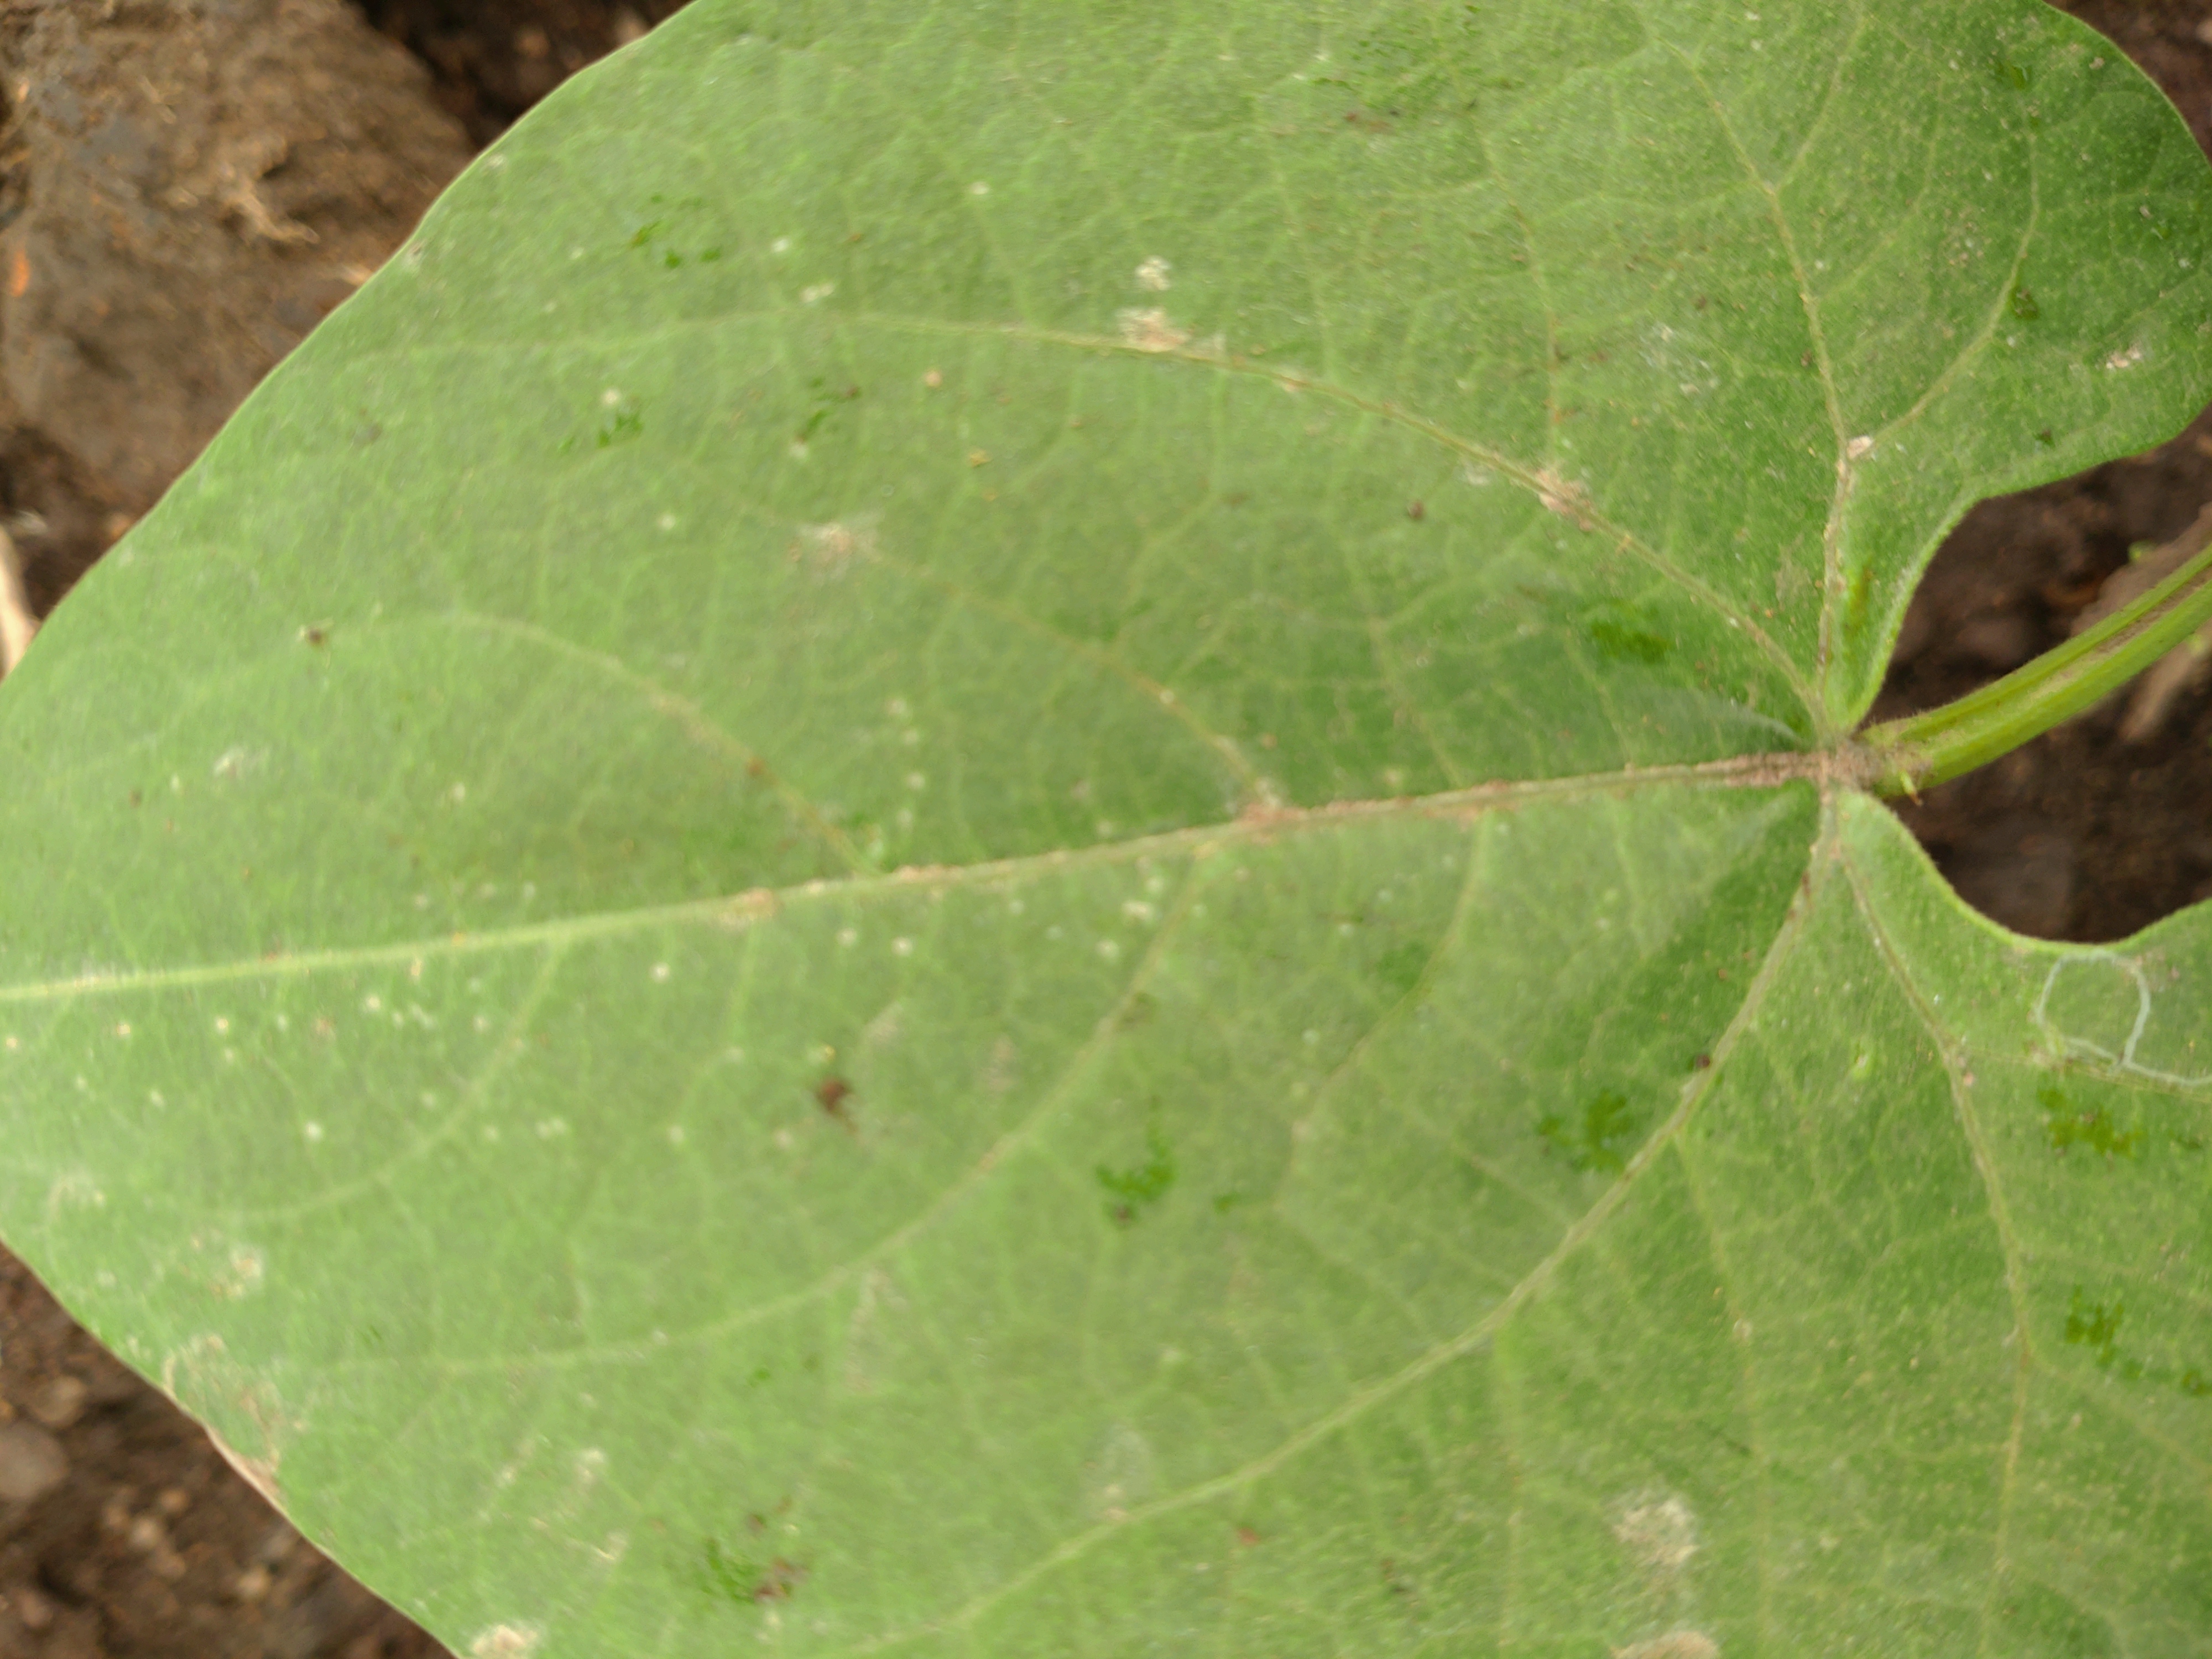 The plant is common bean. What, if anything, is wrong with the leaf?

healthy
